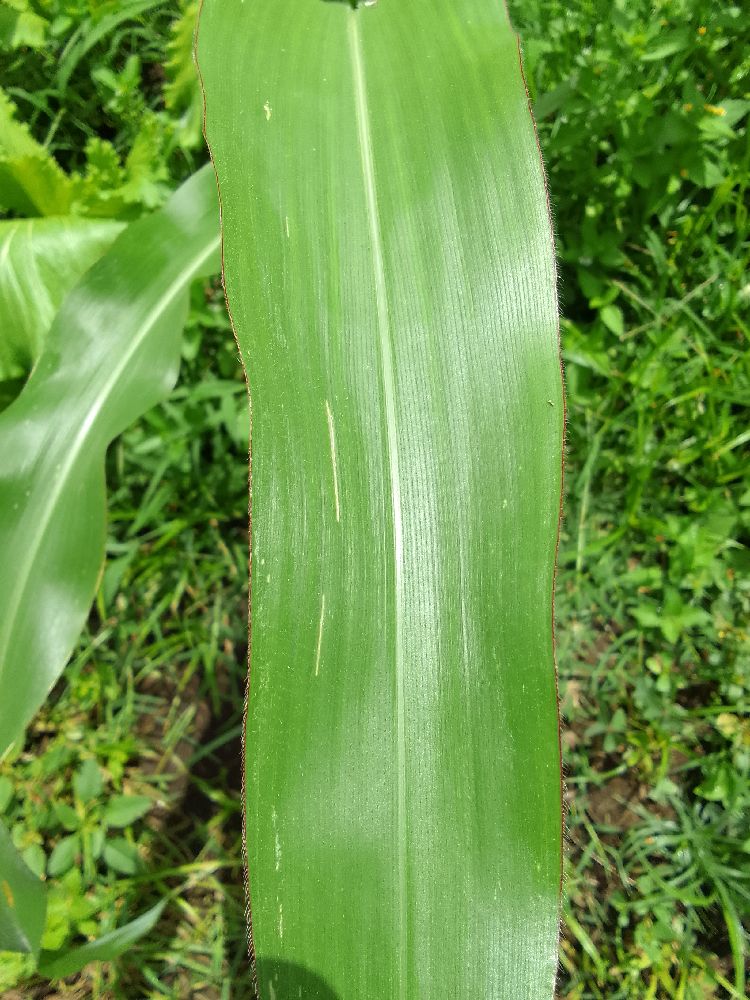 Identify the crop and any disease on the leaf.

maize, healthy
